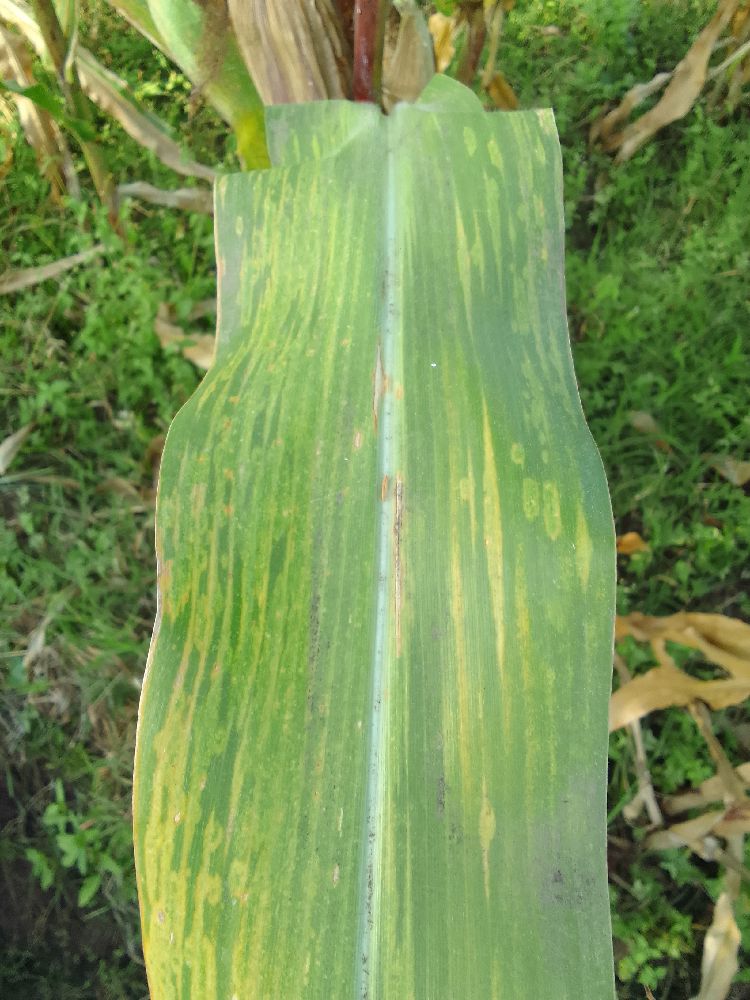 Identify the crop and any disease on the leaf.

maize, maize lethal necrosis
